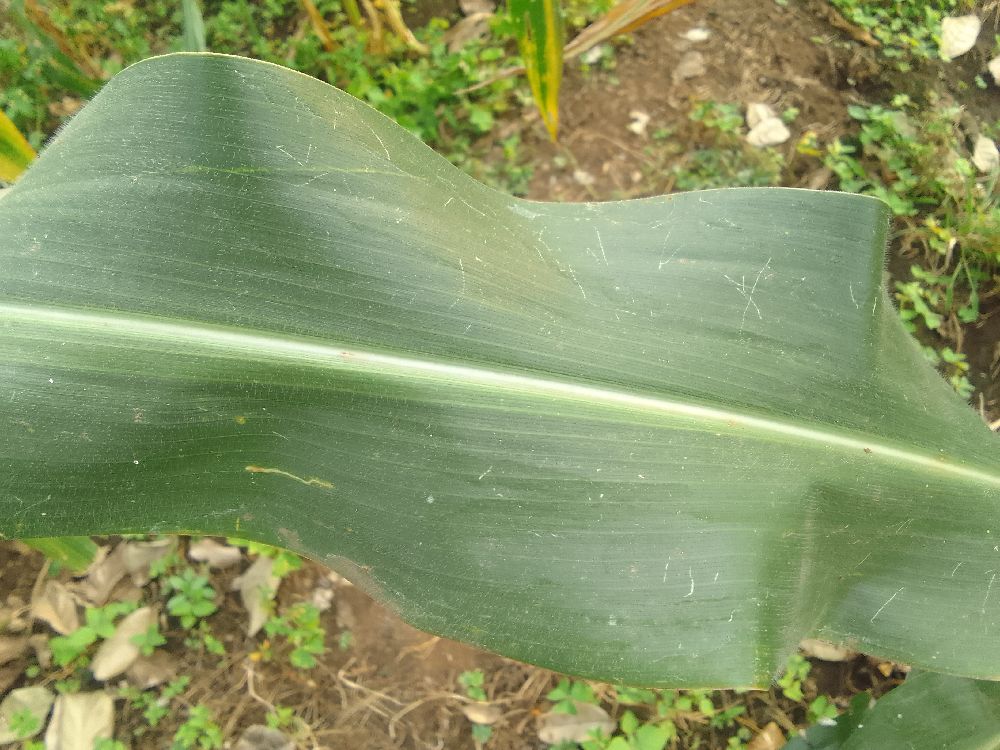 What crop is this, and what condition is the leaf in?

maize, healthy
